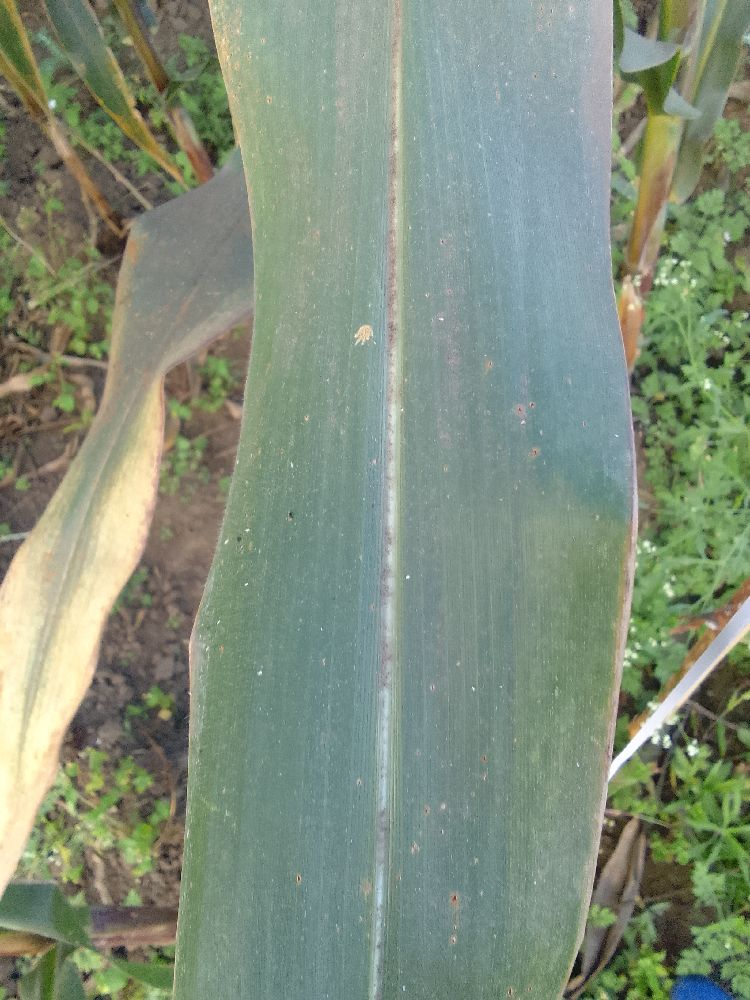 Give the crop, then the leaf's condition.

maize, healthy
